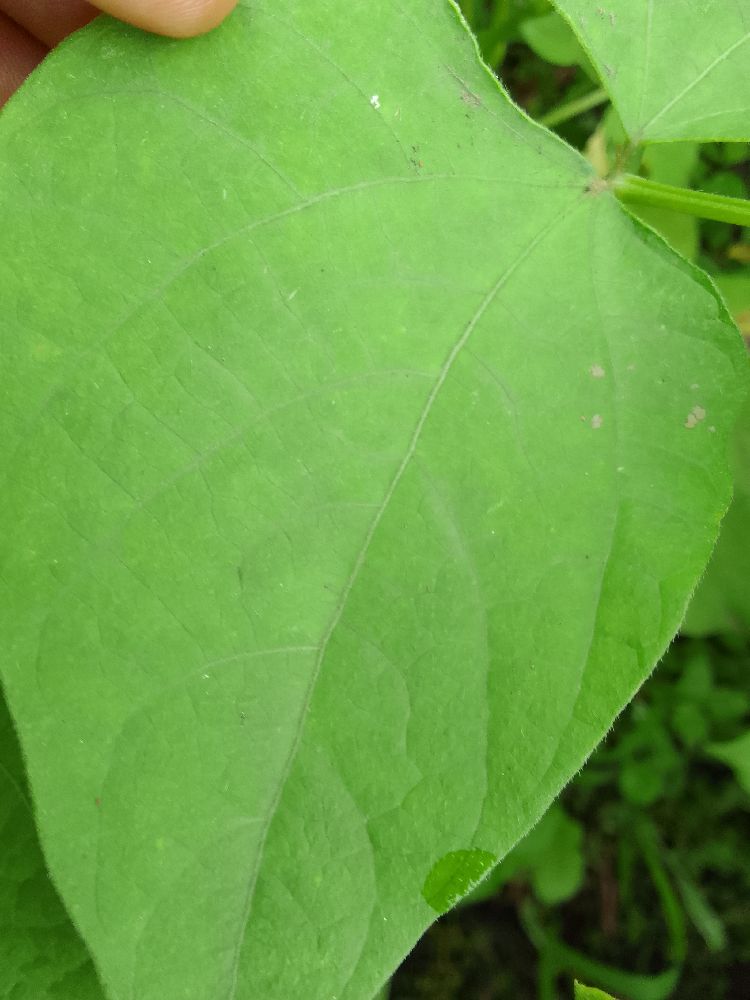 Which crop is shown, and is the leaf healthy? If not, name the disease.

common bean, healthy
